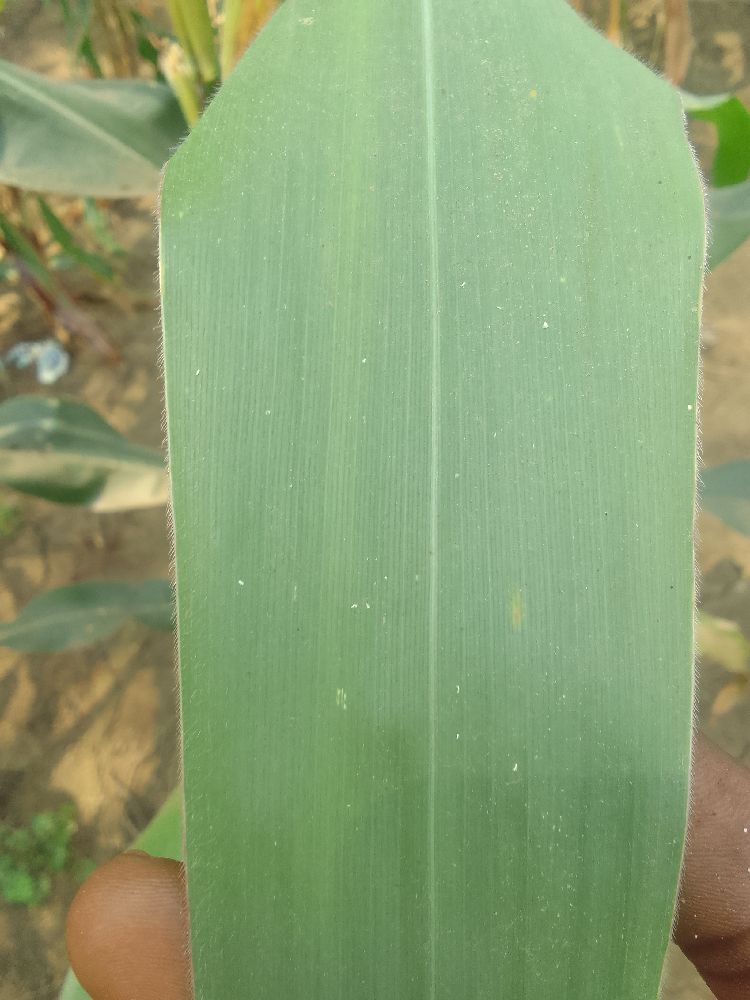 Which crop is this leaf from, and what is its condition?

maize, healthy
